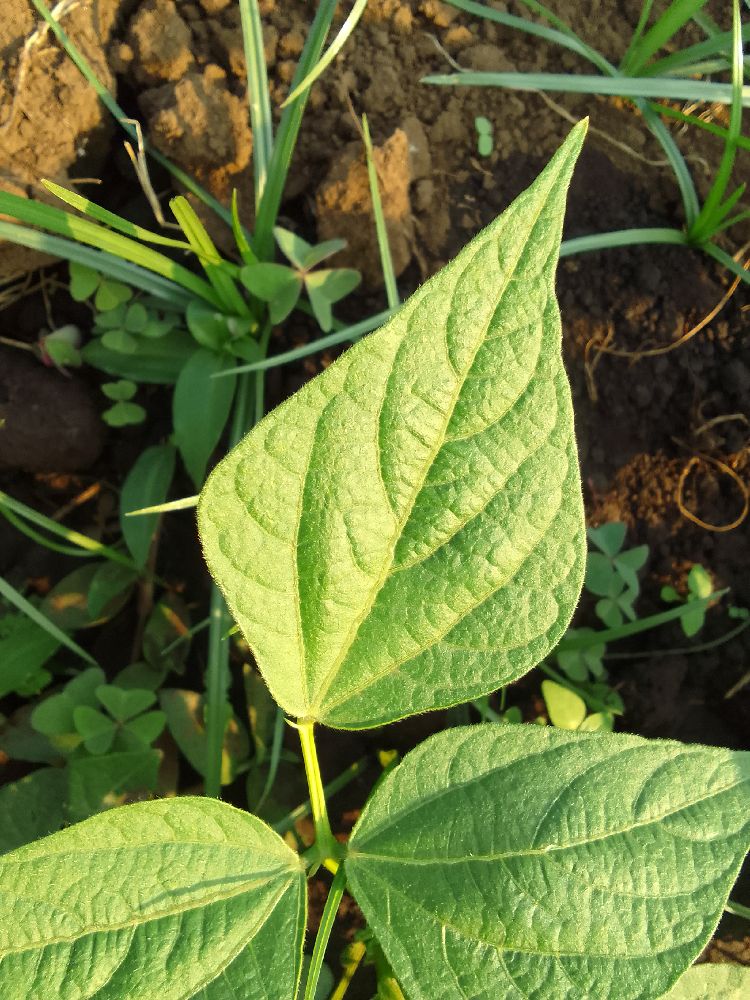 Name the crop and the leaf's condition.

common bean, healthy
